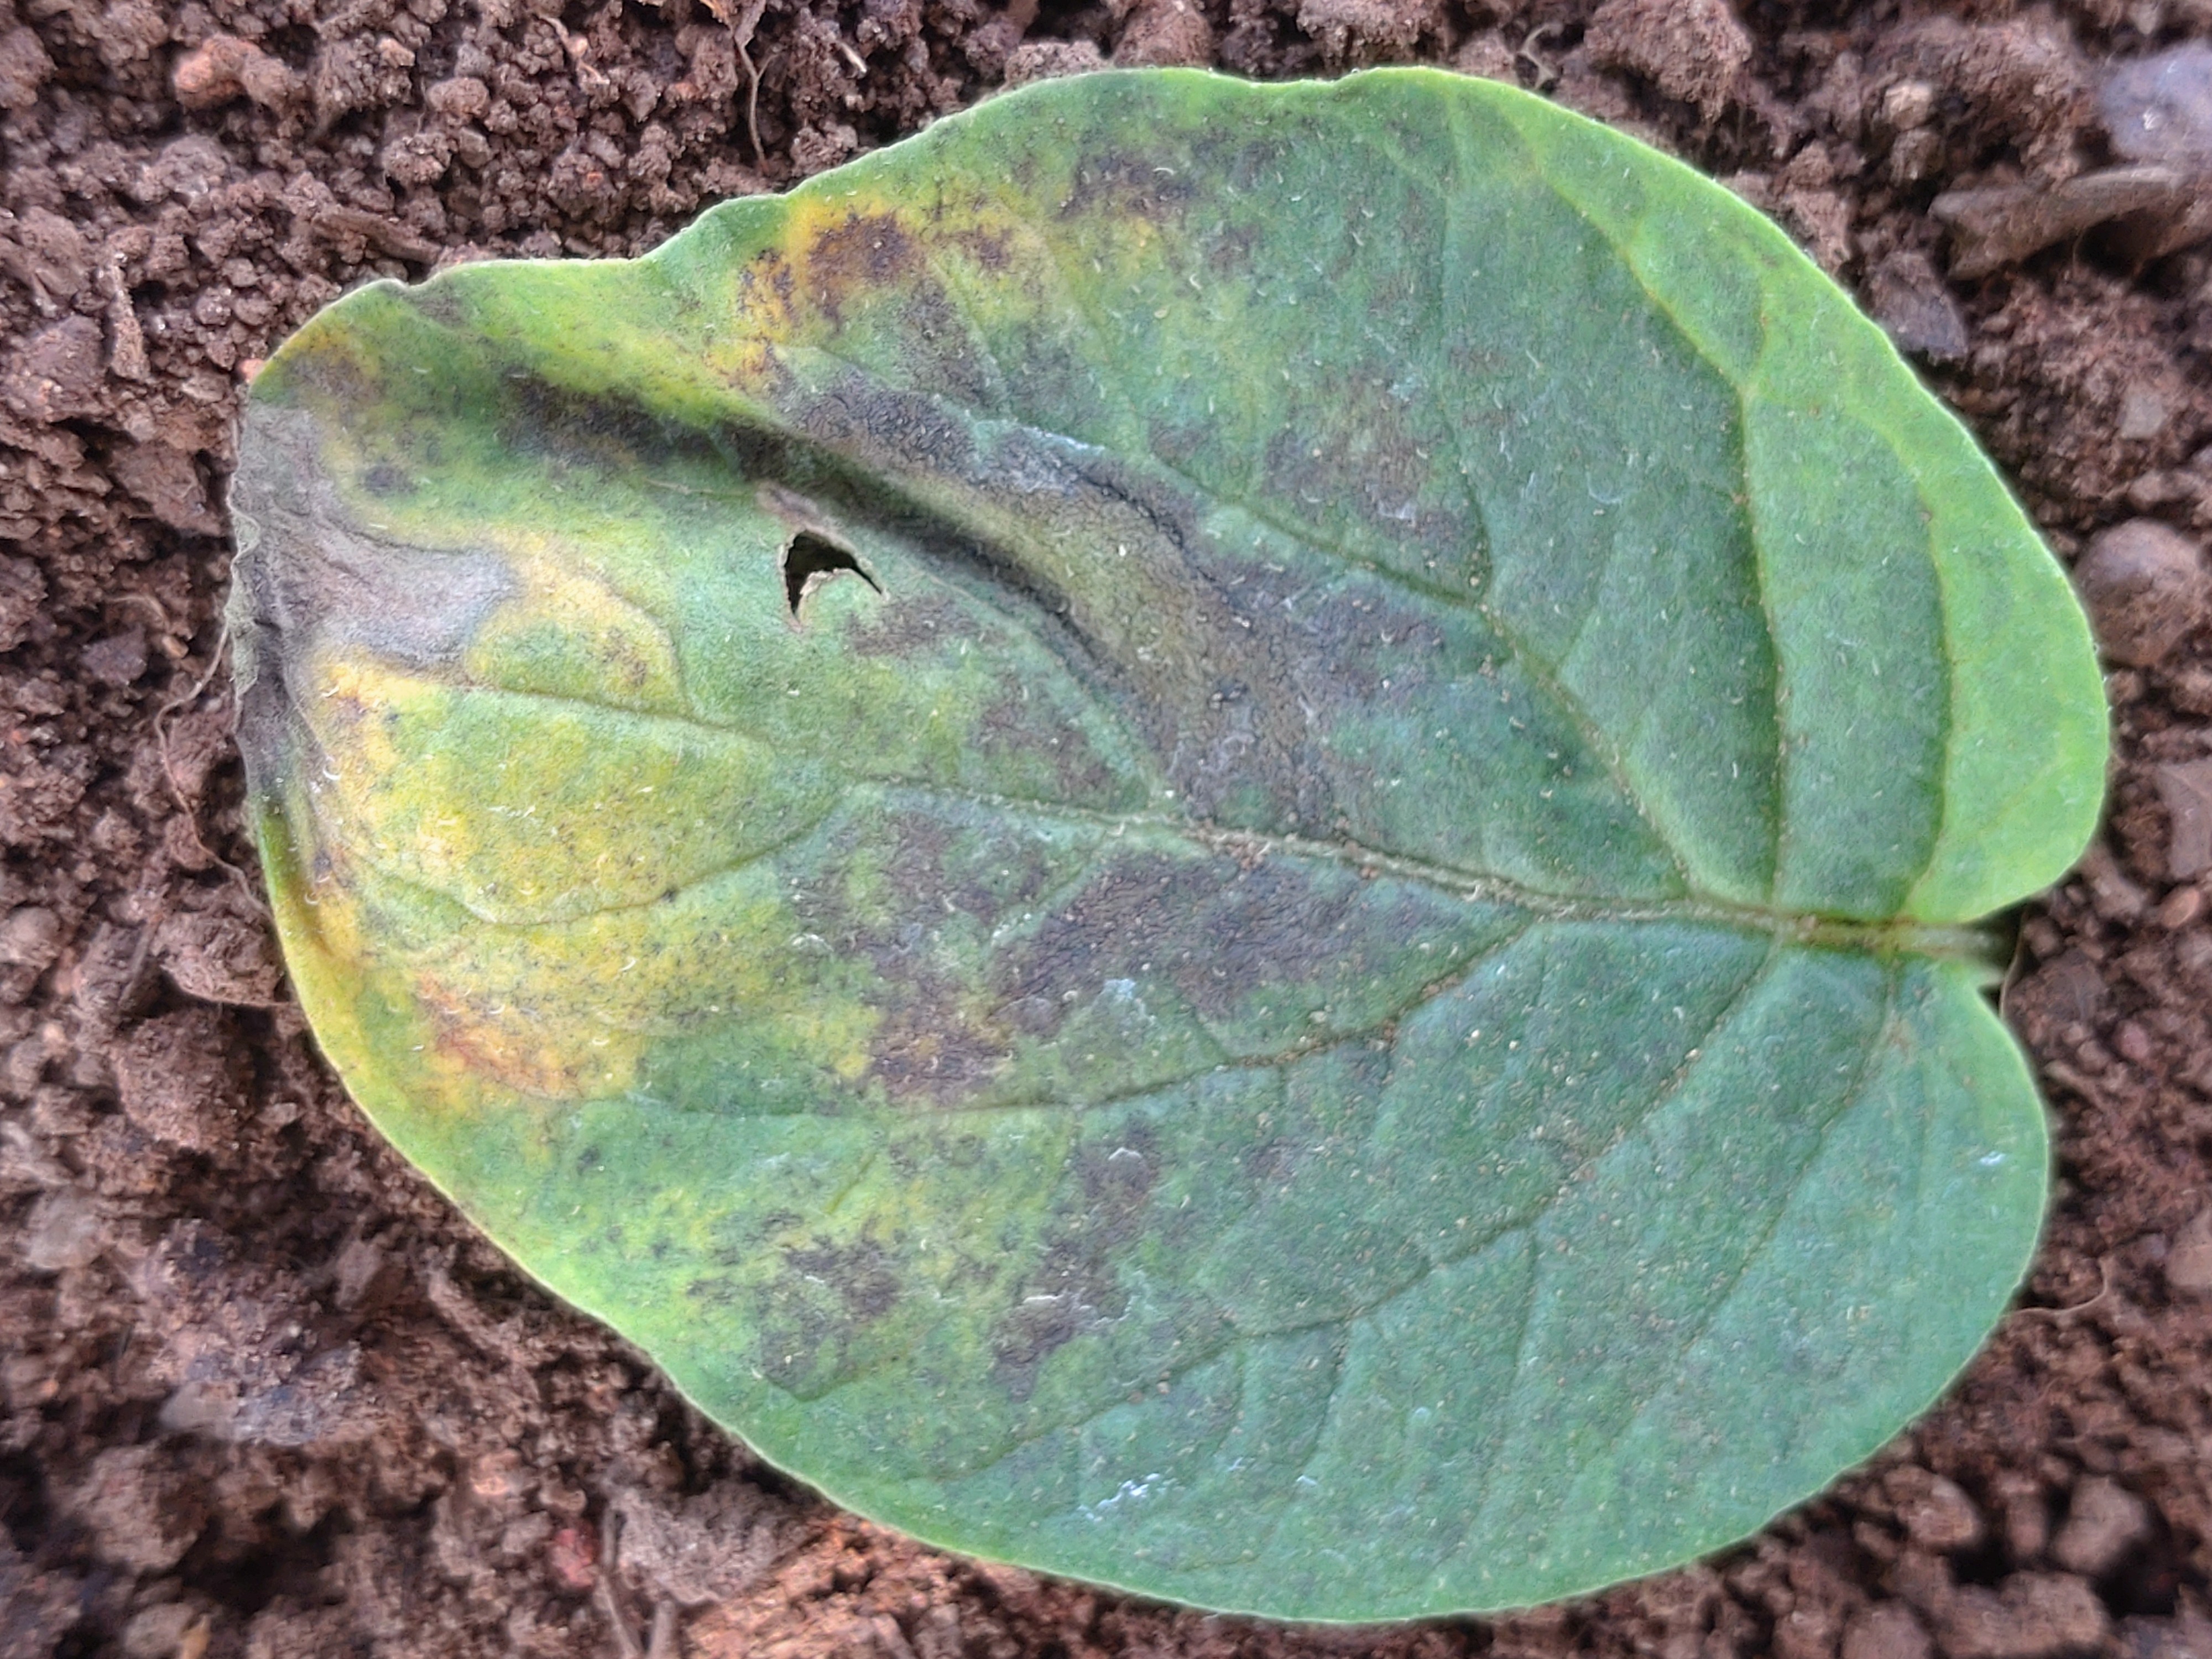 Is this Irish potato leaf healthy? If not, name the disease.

late blight
